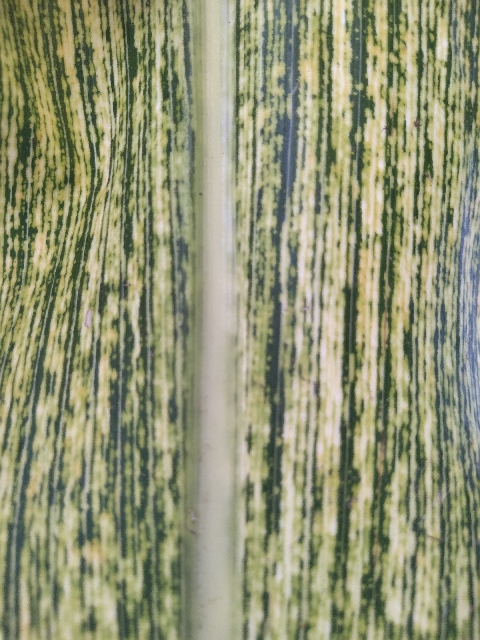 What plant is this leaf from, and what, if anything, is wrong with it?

maize, maize streak virus
